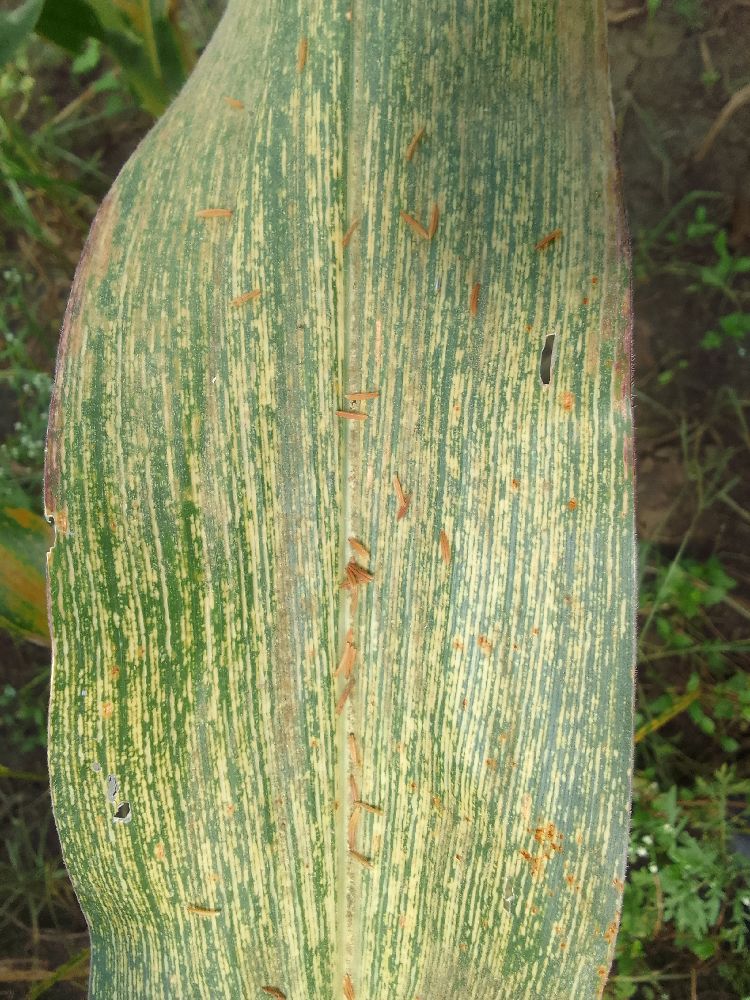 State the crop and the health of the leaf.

maize, maize streak virus
